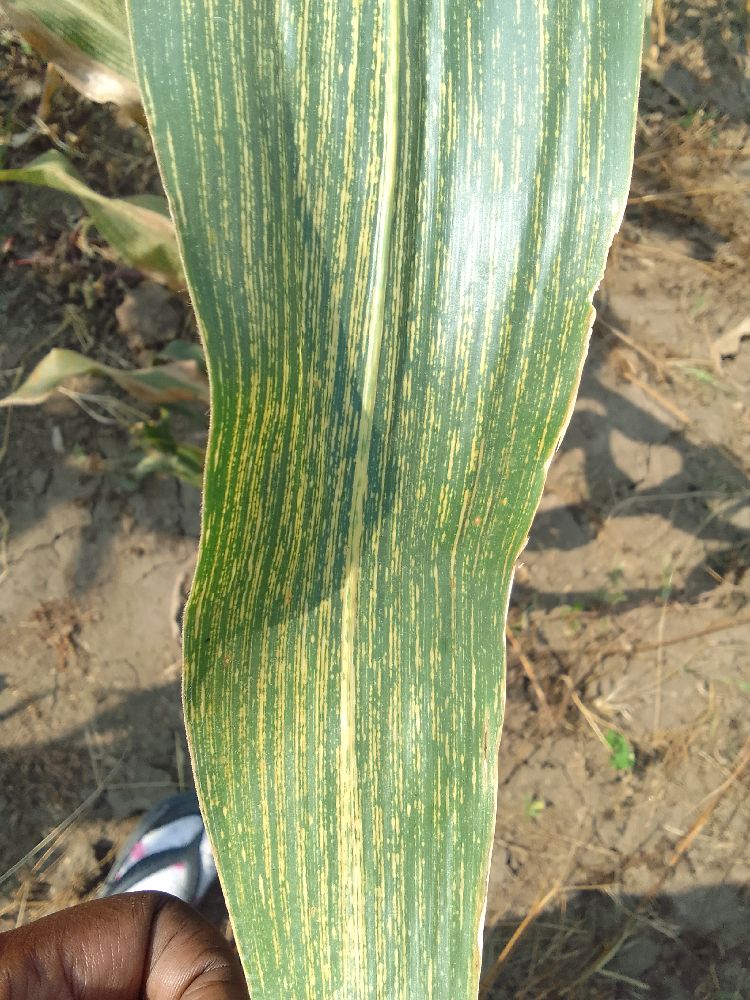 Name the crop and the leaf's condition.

maize, maize streak virus
